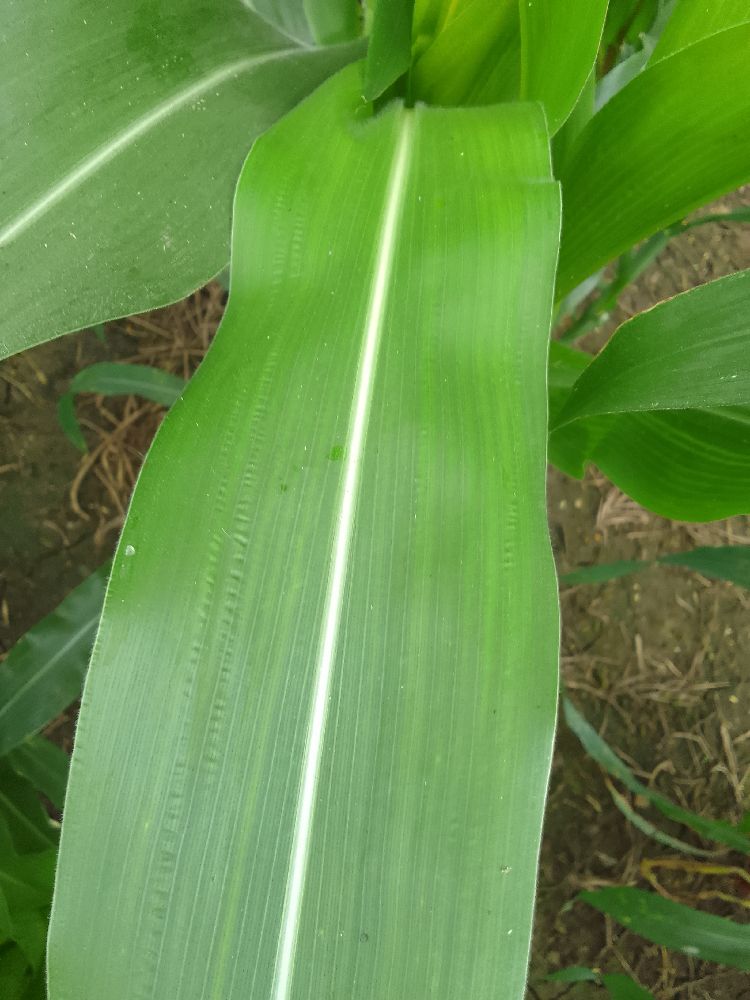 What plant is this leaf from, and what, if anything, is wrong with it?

maize, healthy
